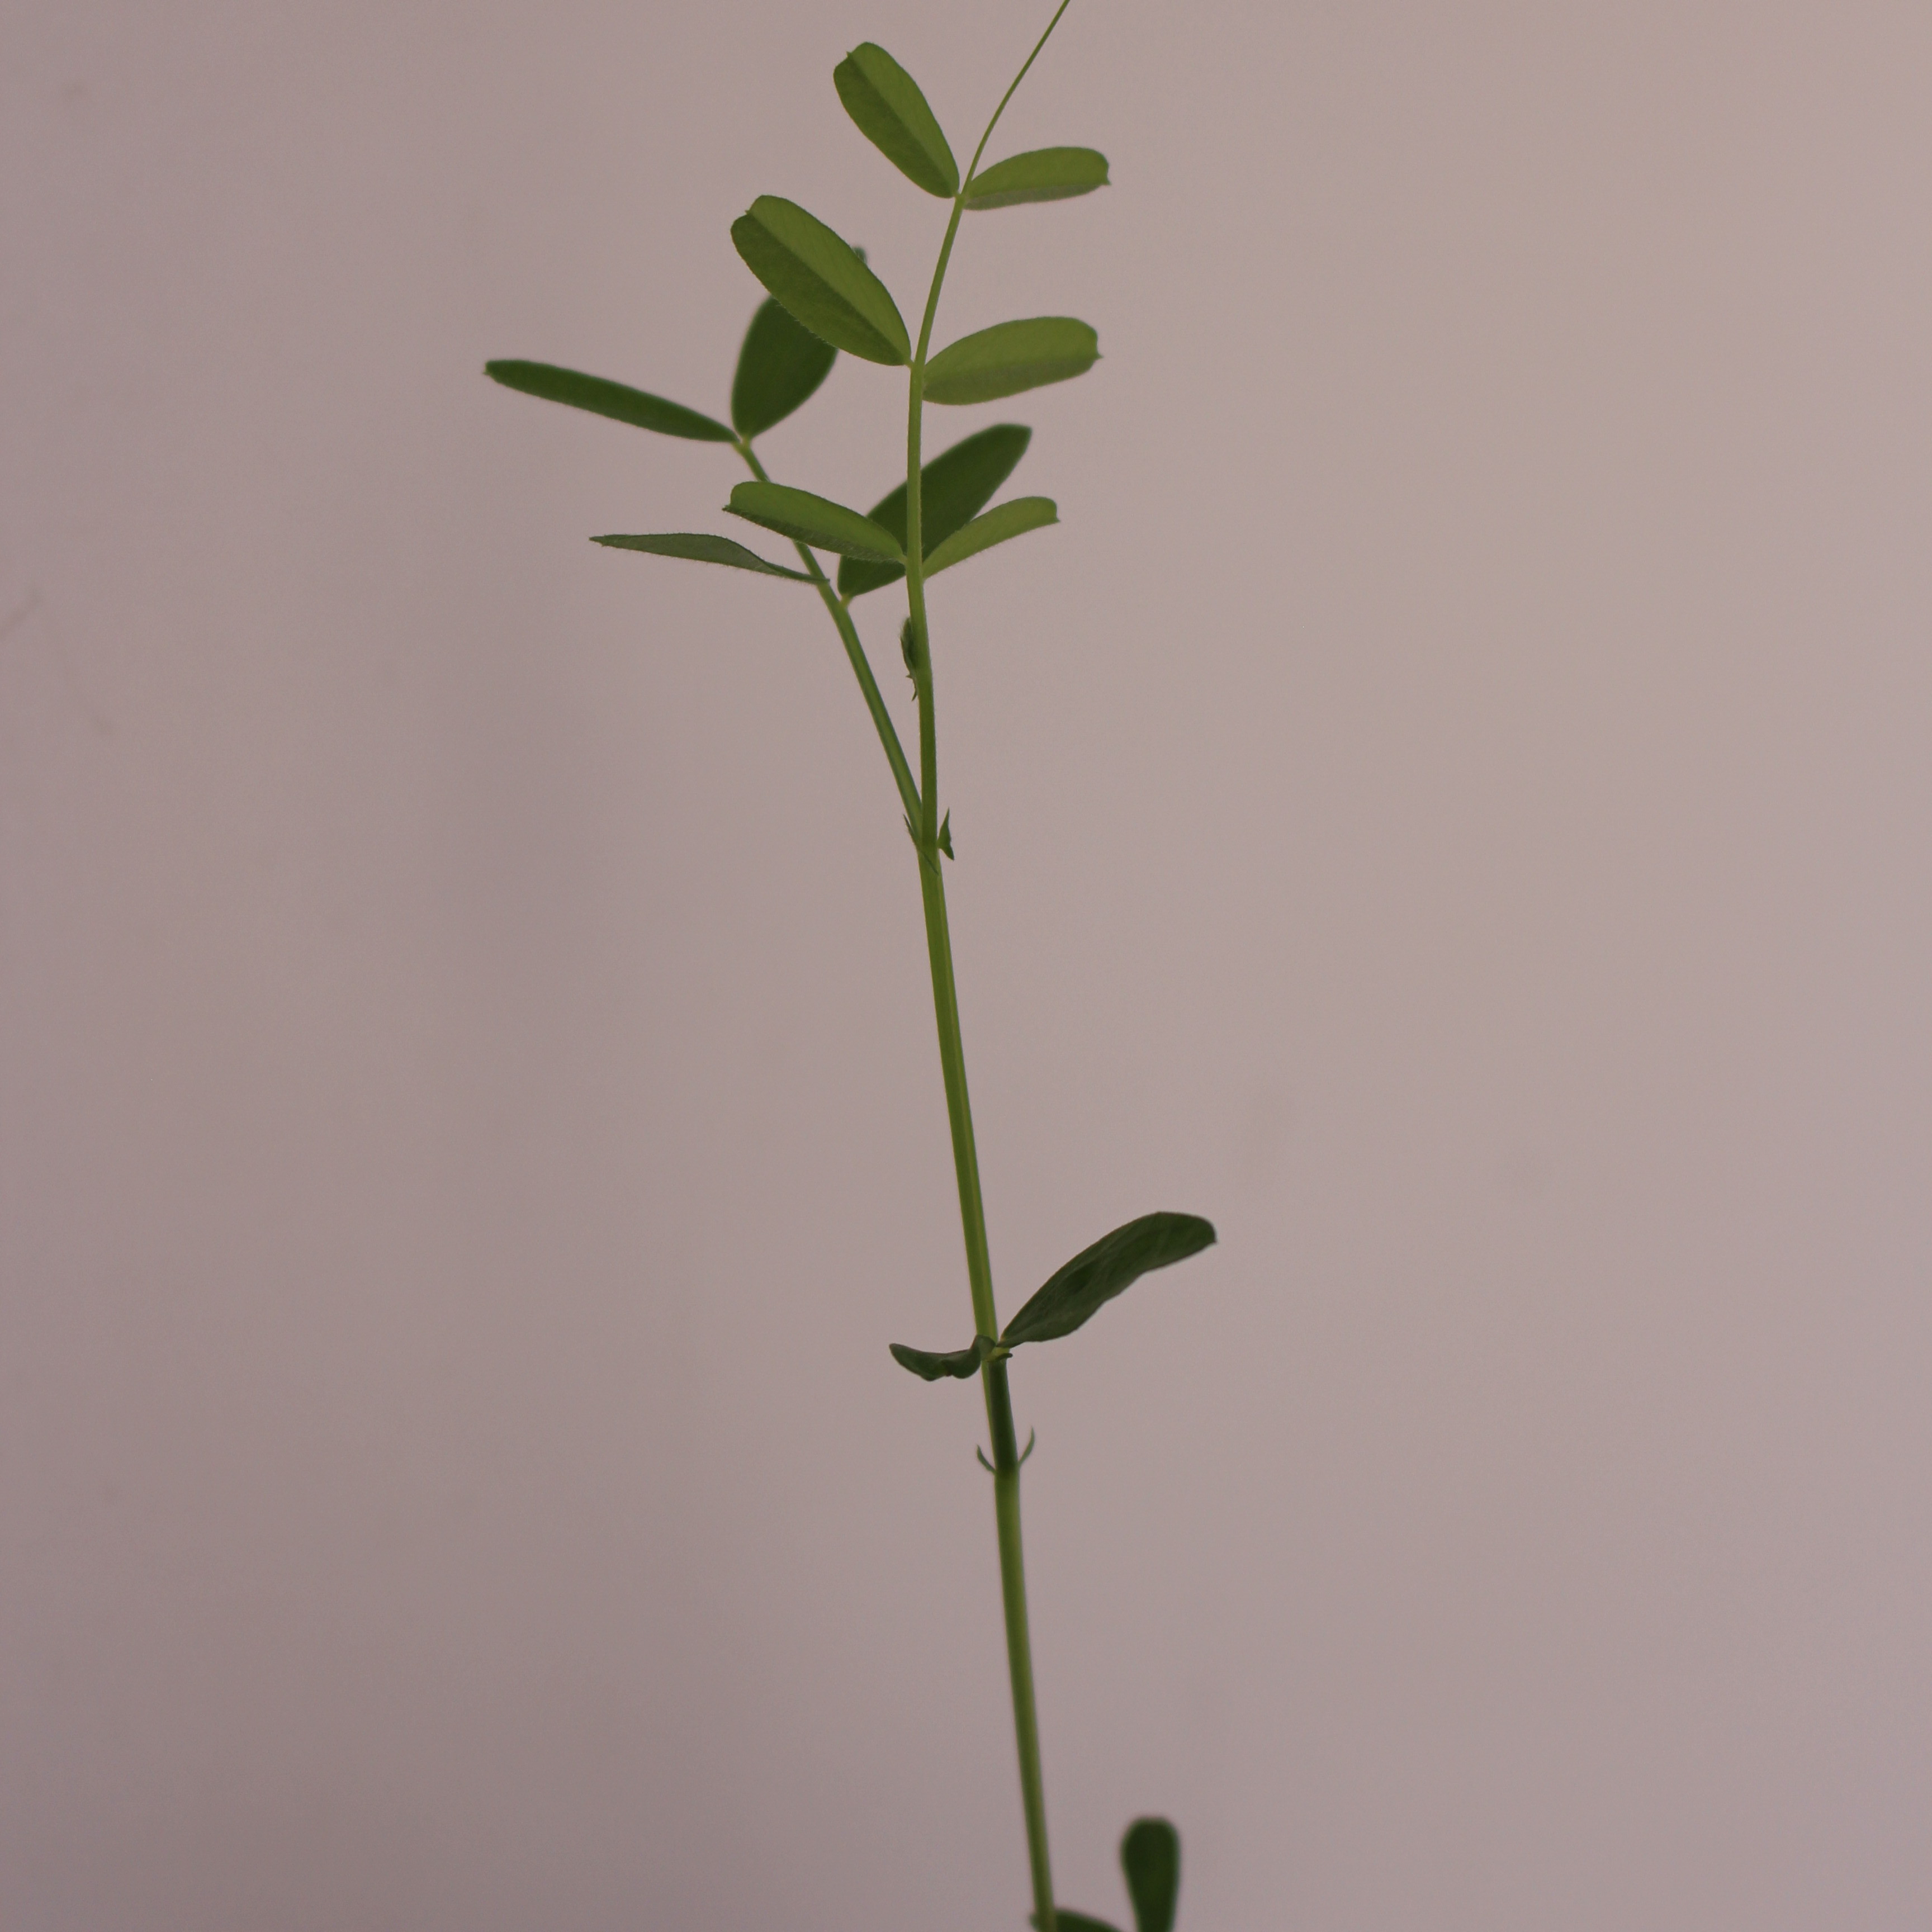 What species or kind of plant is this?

Vicia sativa
